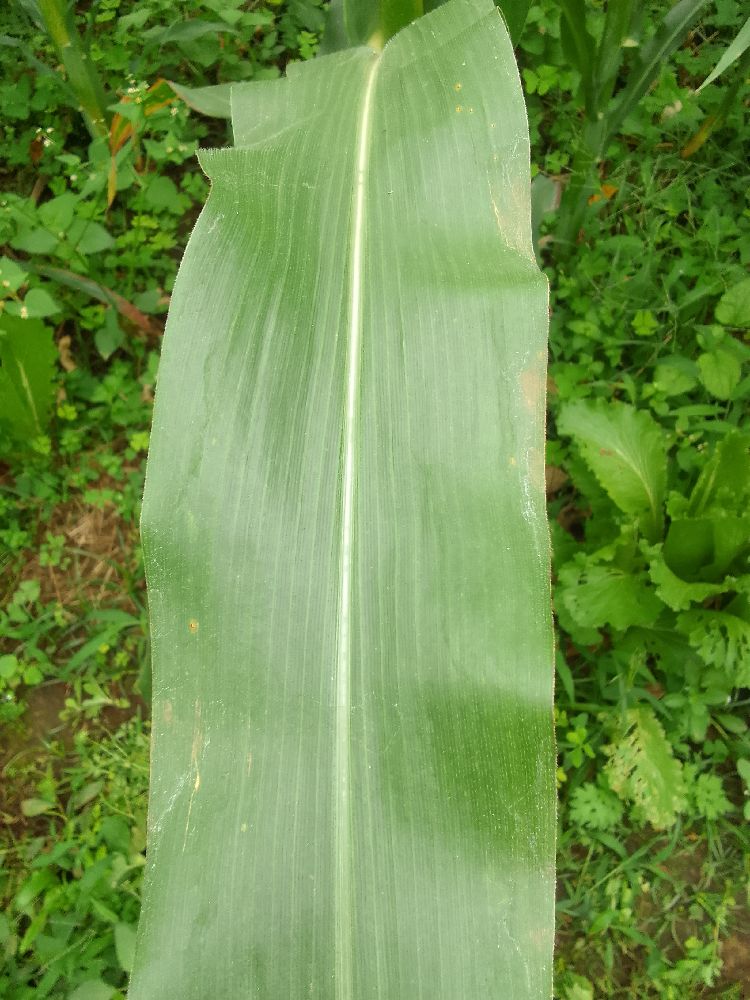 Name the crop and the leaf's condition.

maize, healthy
